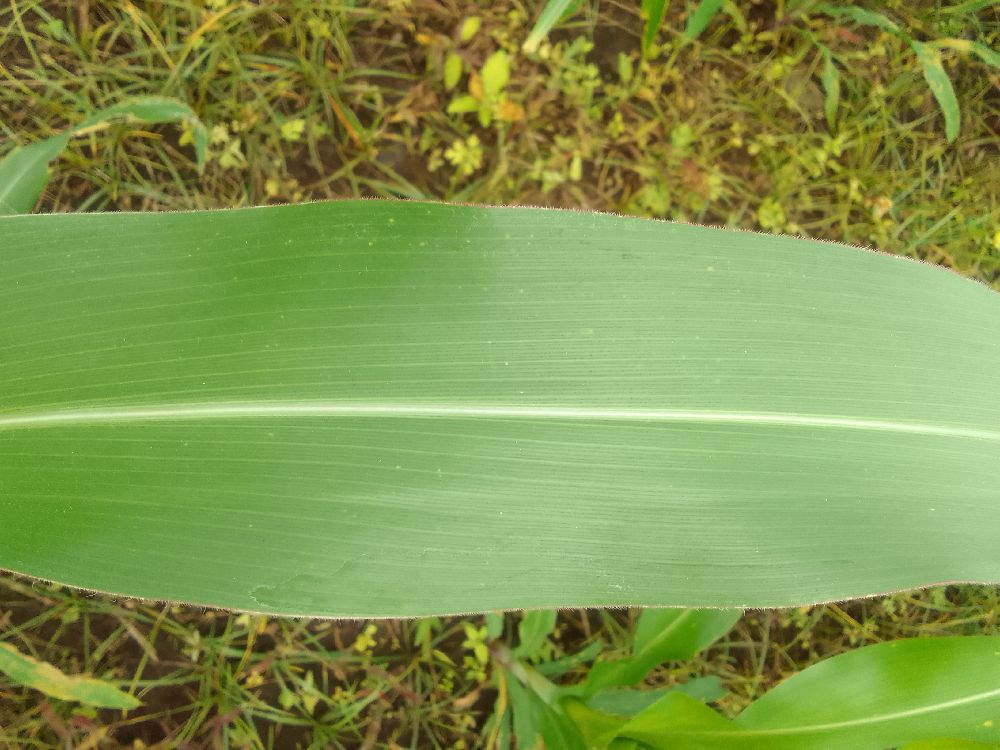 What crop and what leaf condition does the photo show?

maize, healthy
